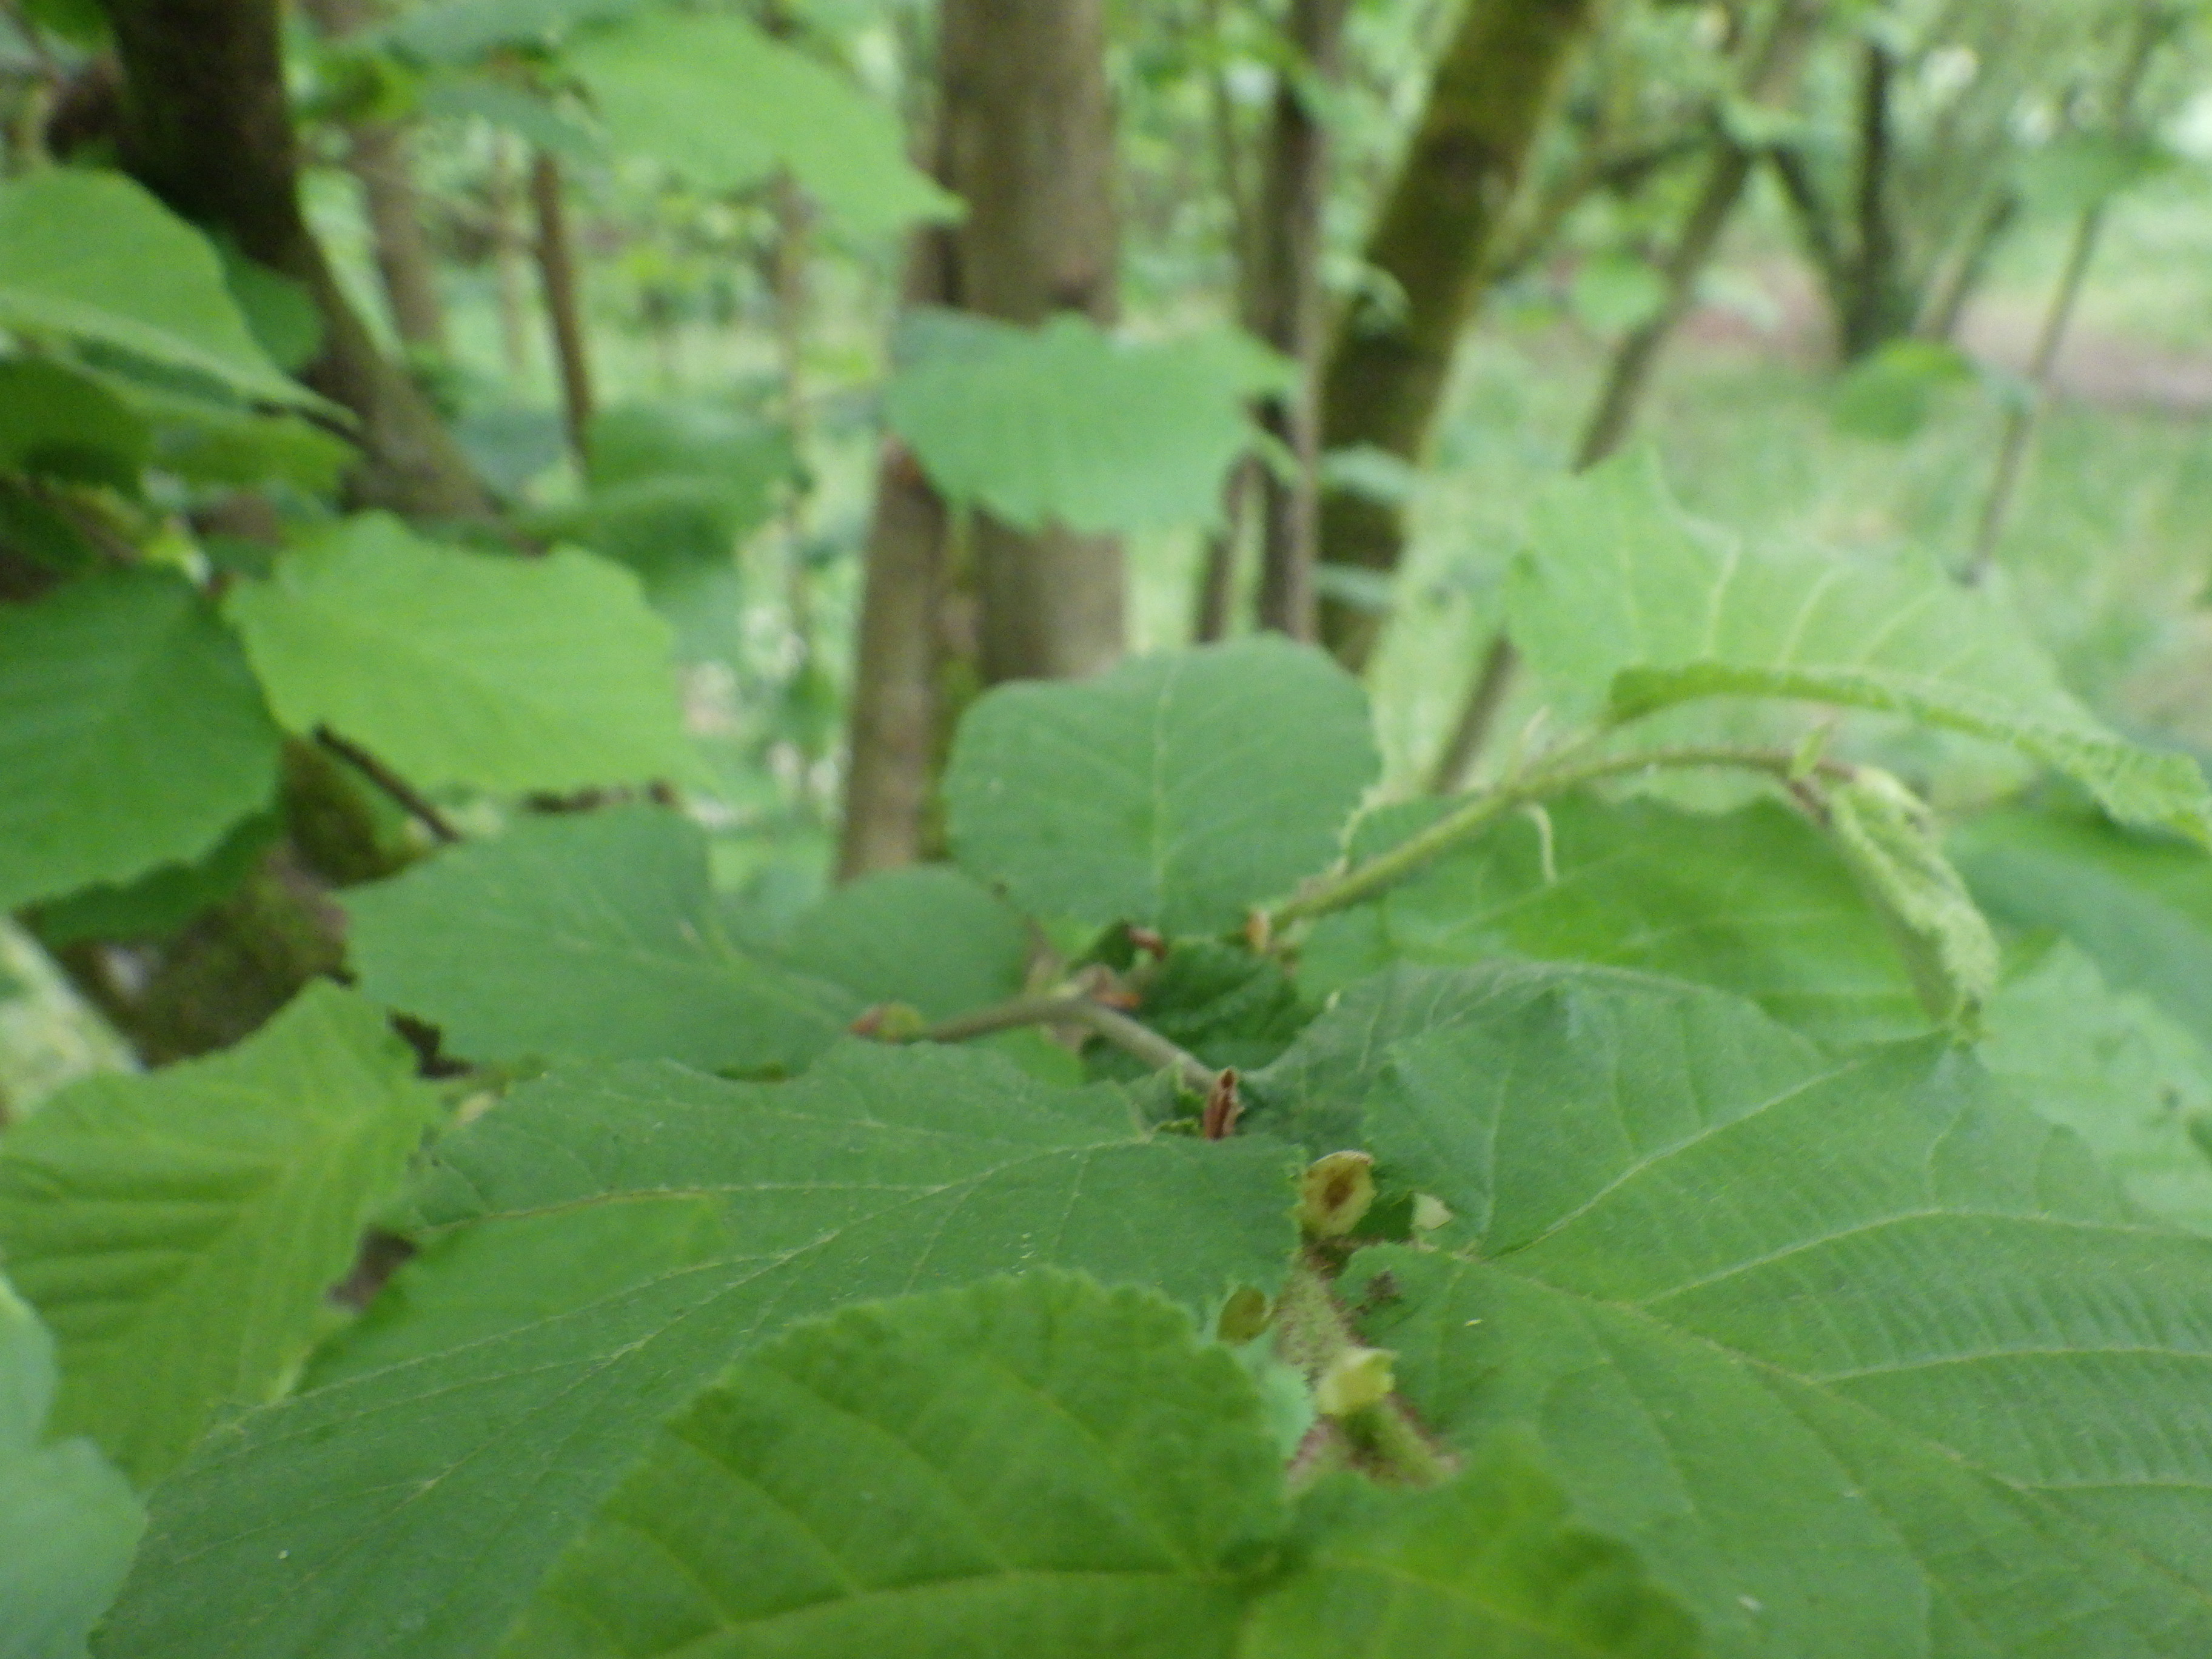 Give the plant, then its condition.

hazel, healthy
